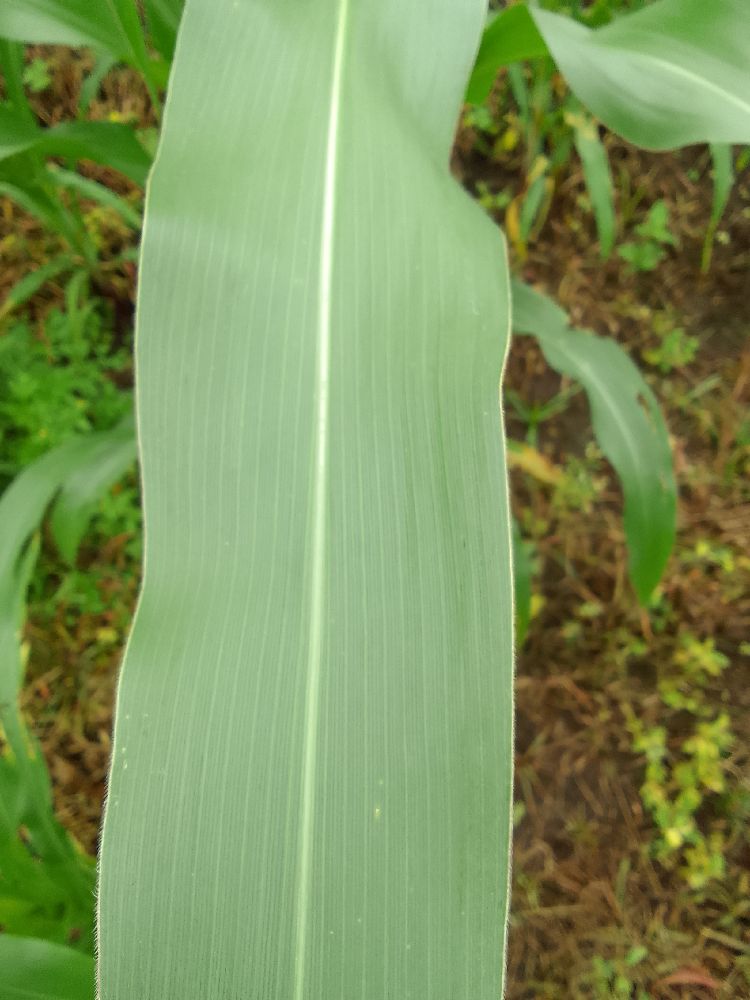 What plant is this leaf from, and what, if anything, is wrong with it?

maize, healthy
